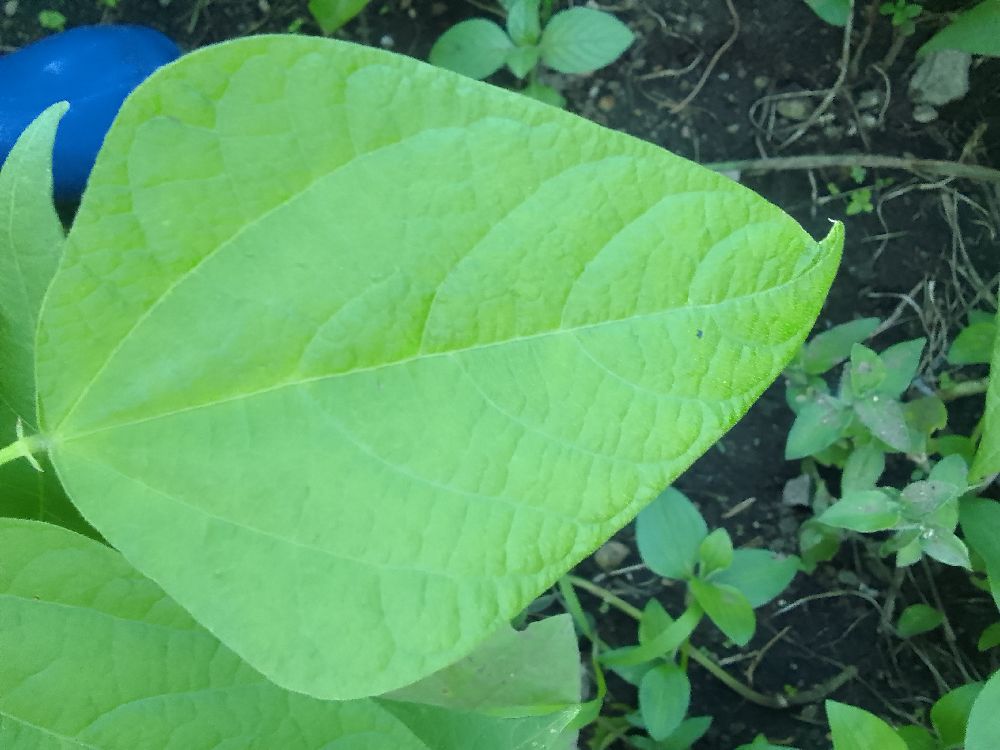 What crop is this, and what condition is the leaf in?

common bean, healthy
